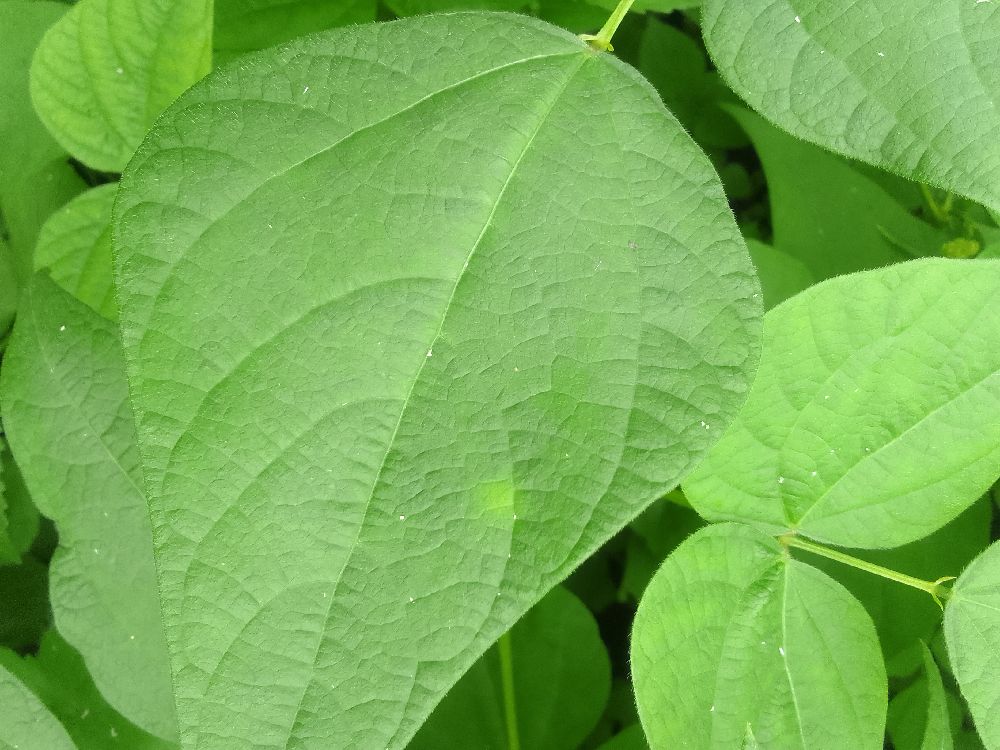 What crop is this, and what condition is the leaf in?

common bean, healthy
